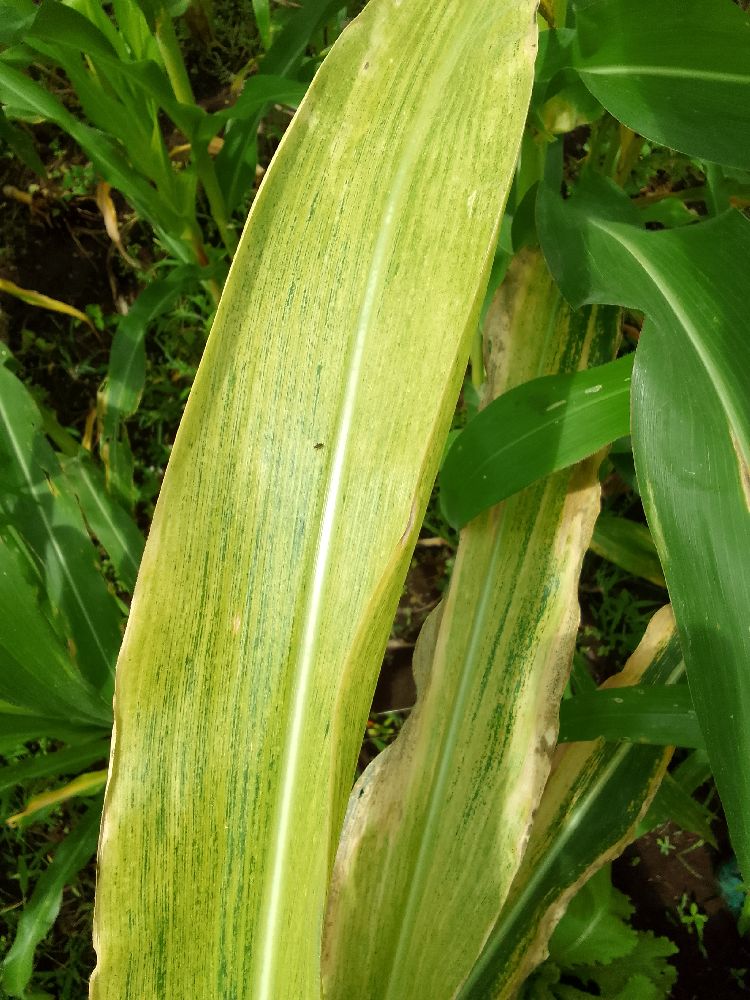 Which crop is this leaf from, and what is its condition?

maize, maize lethal necrosis
